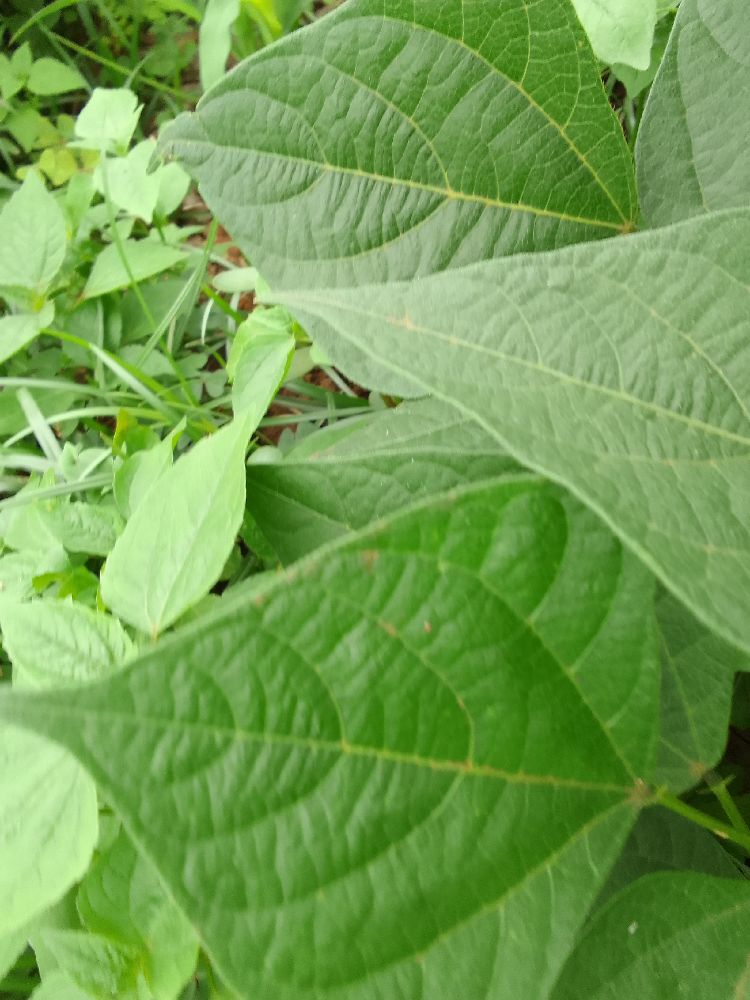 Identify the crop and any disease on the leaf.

common bean, healthy
